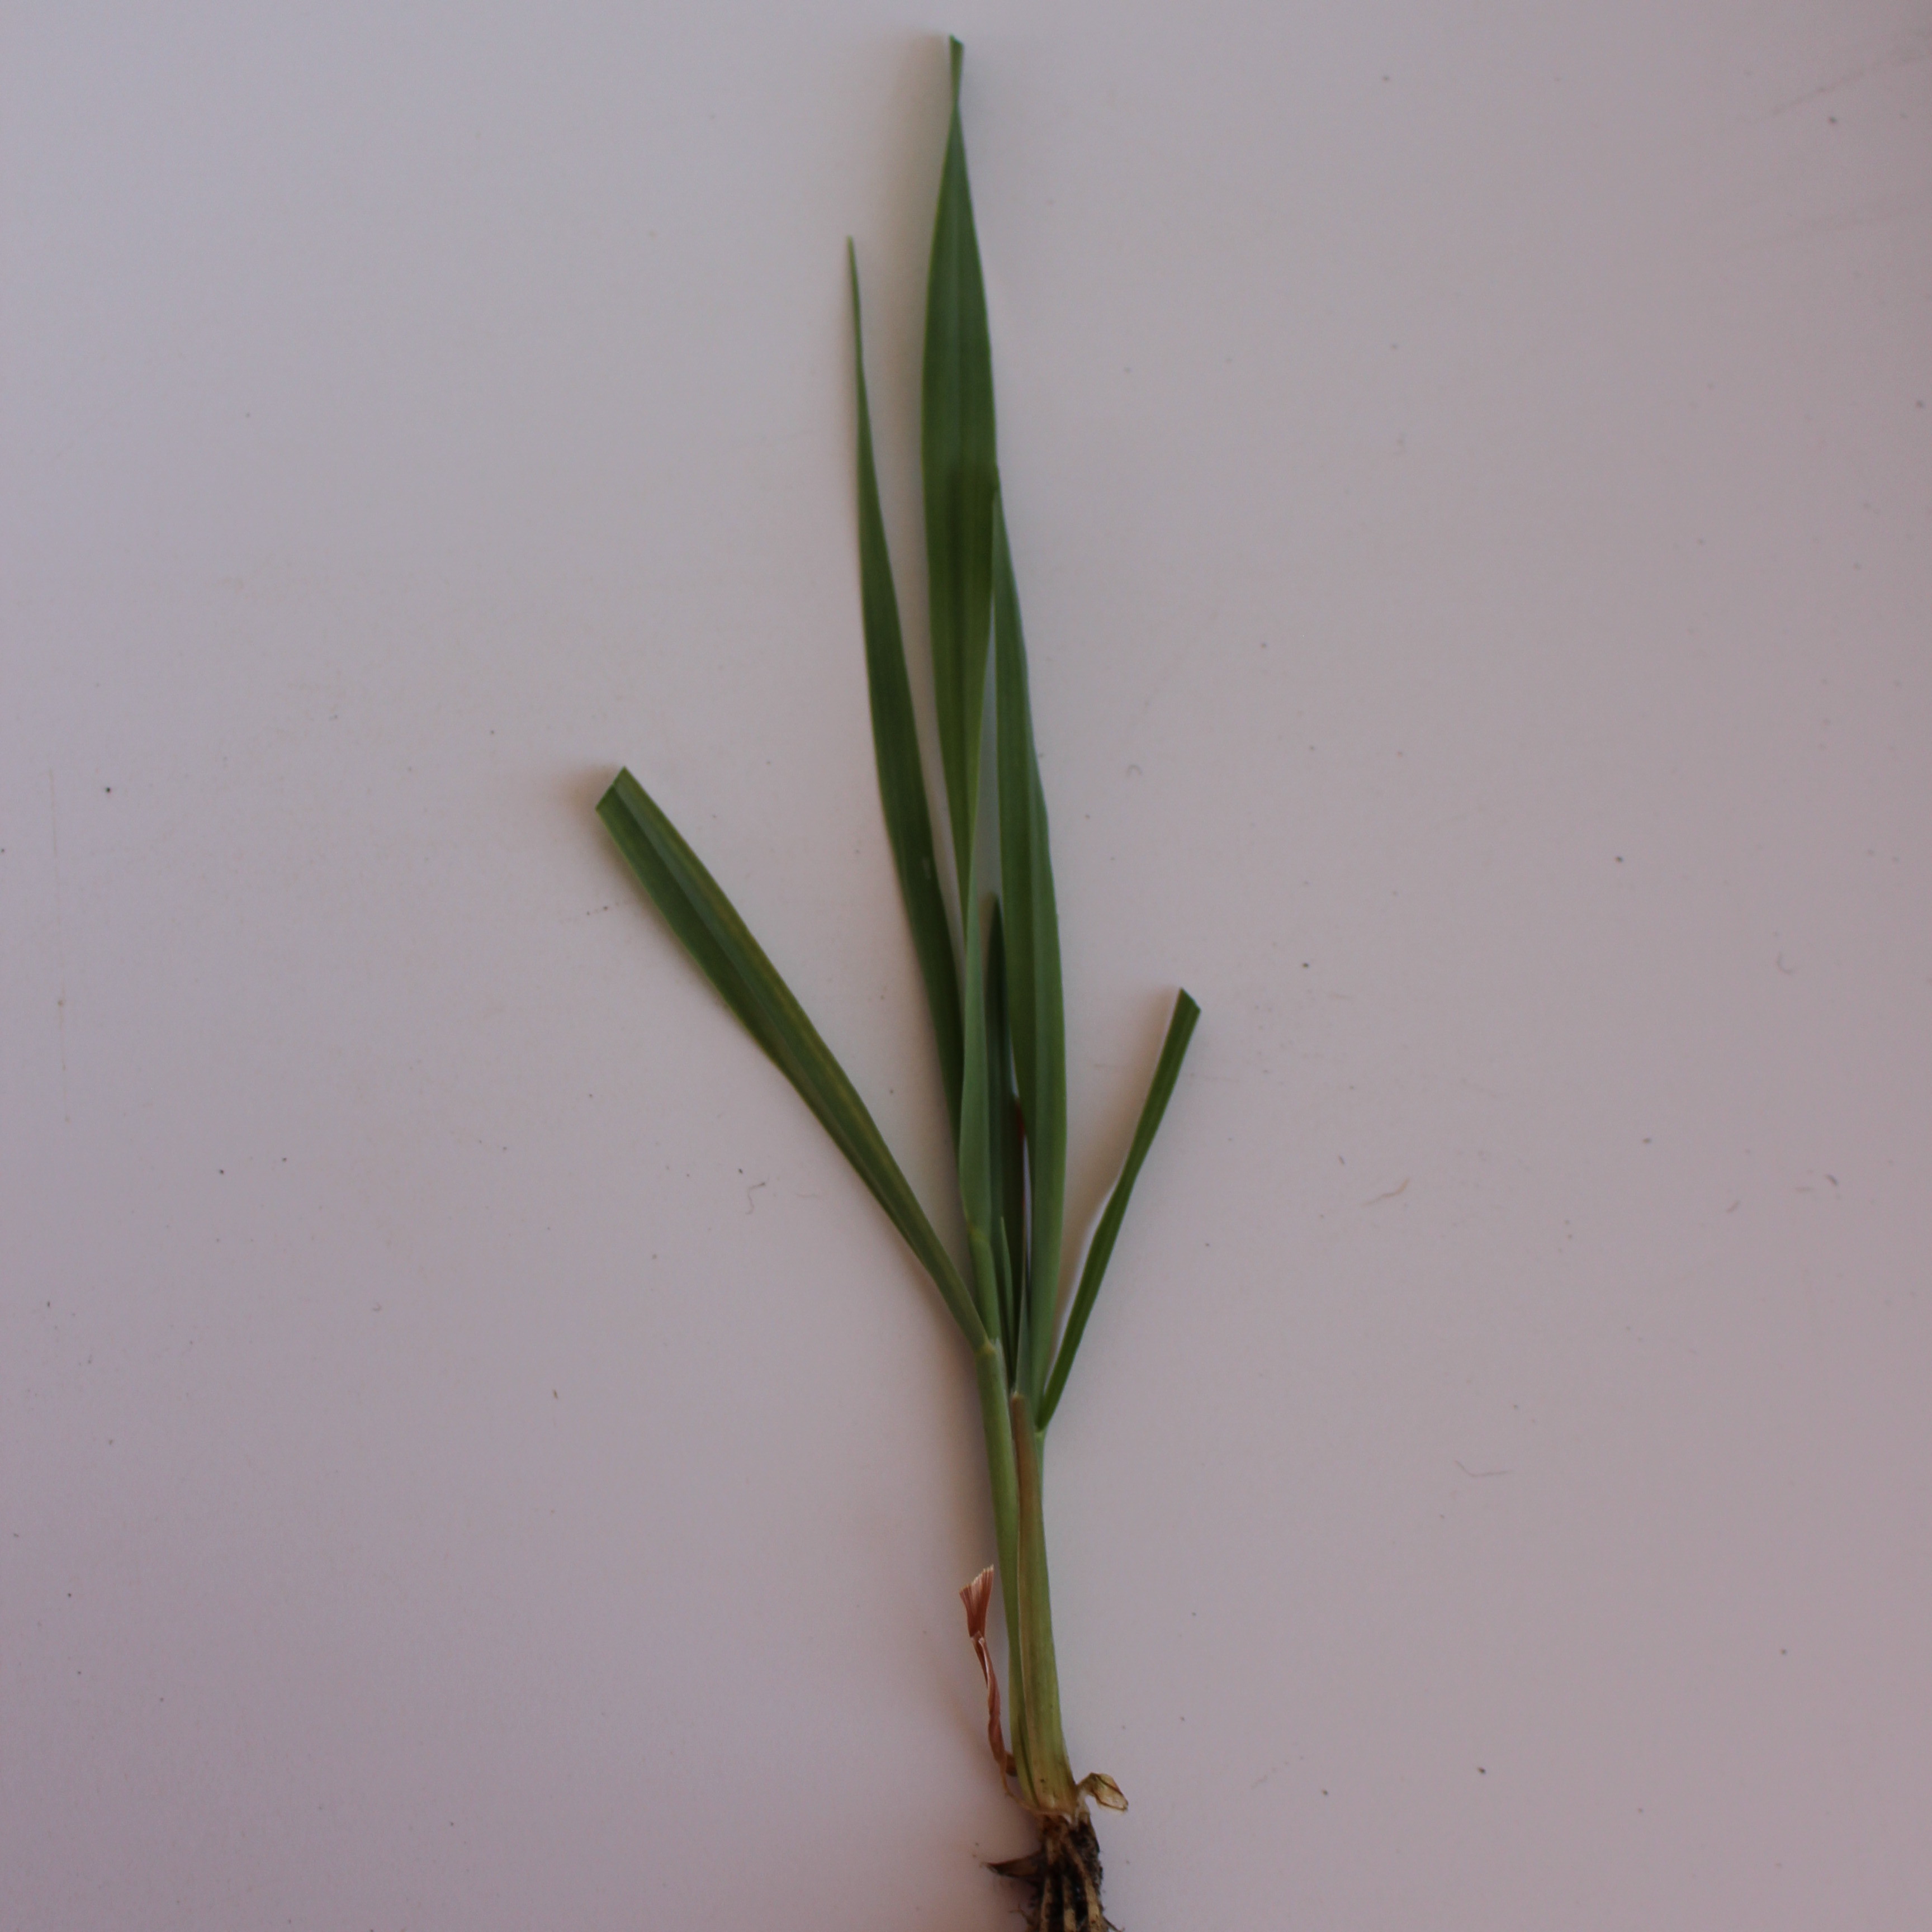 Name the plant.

Avena sterilis
